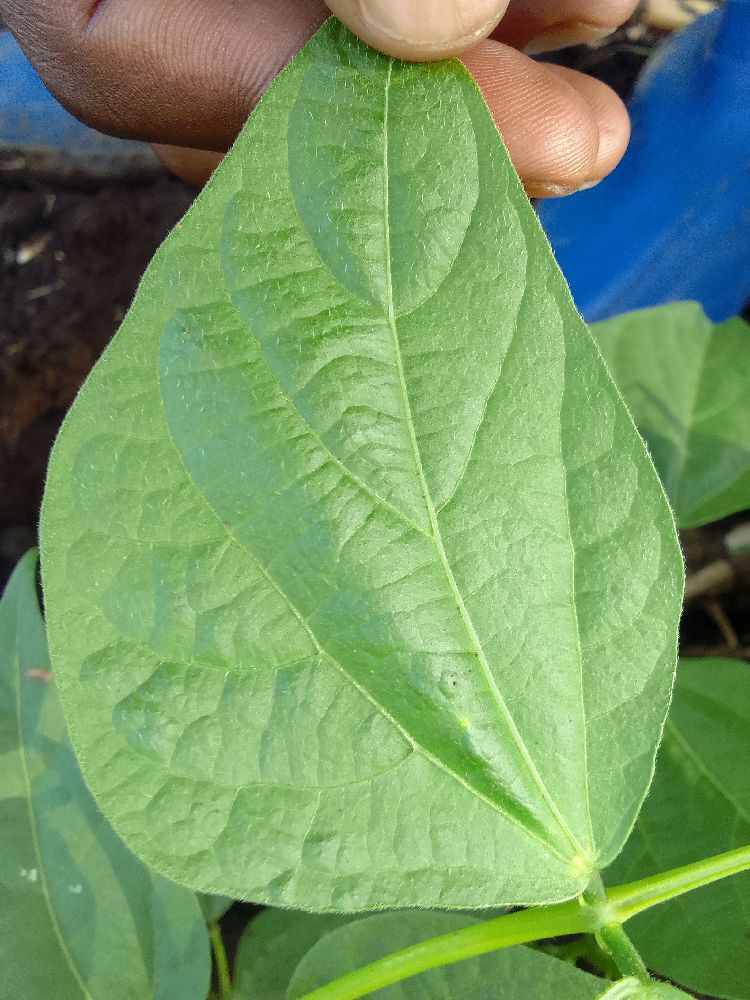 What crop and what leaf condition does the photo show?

common bean, healthy
